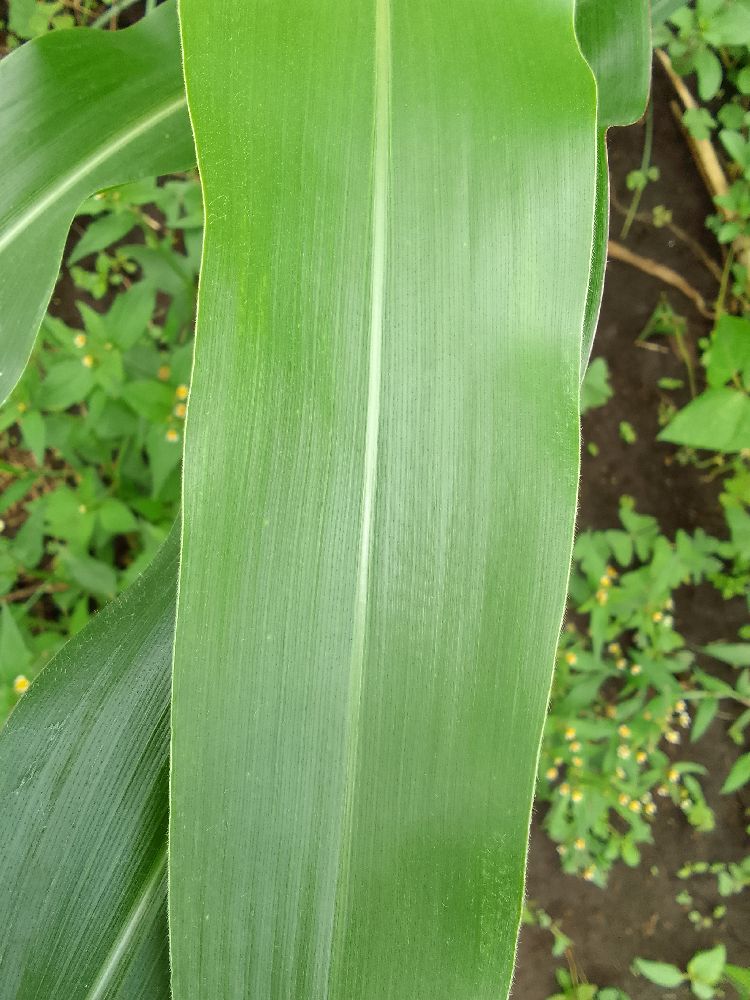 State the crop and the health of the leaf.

maize, healthy
